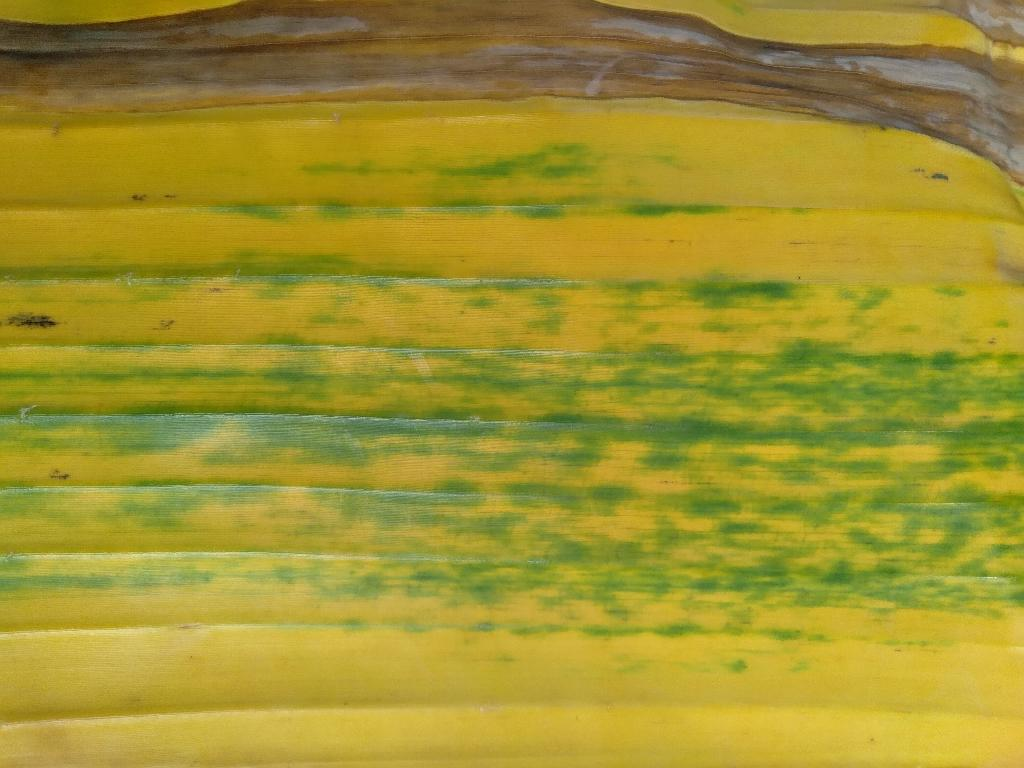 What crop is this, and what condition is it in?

banana, fusarium wilt race 1
